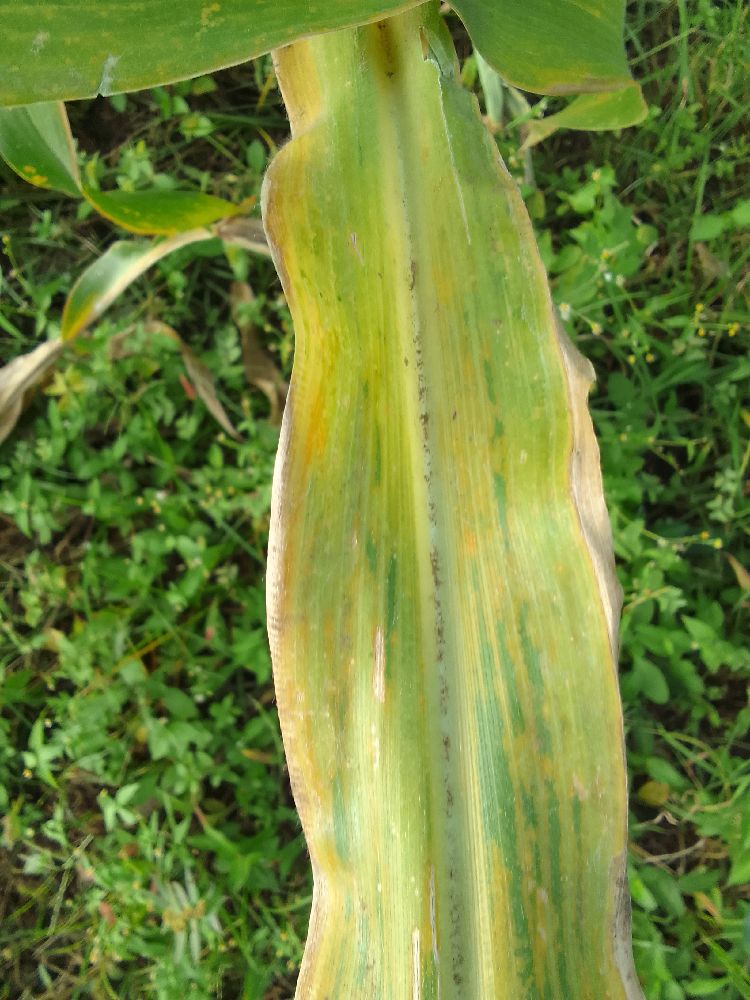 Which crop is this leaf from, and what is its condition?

maize, maize lethal necrosis
